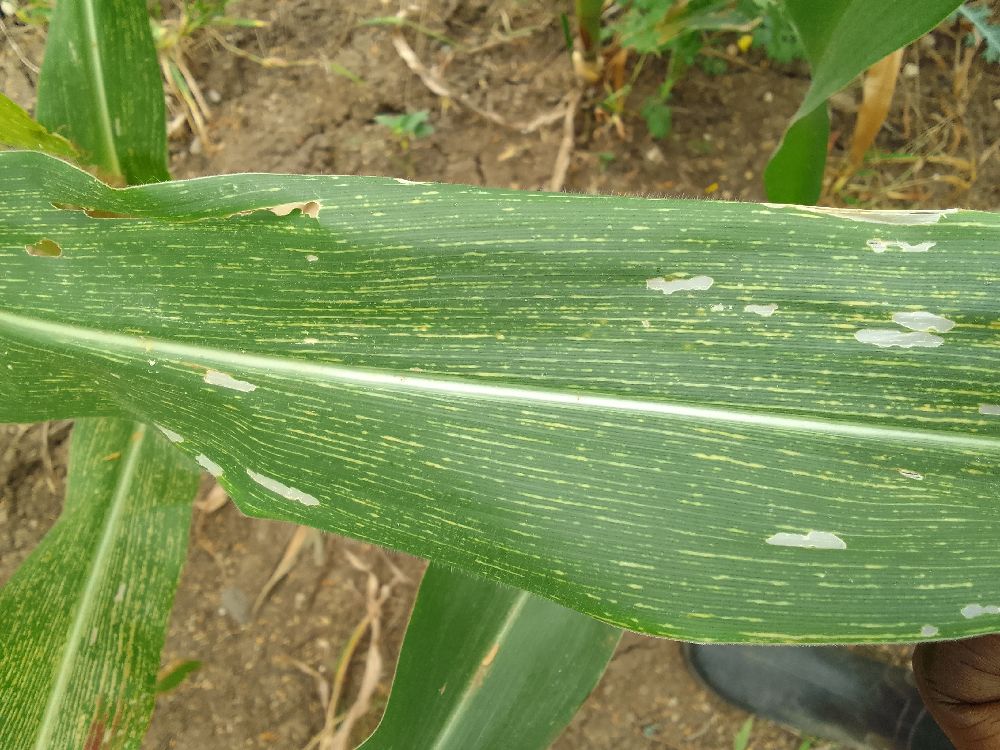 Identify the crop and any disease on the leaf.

maize, maize streak virus
